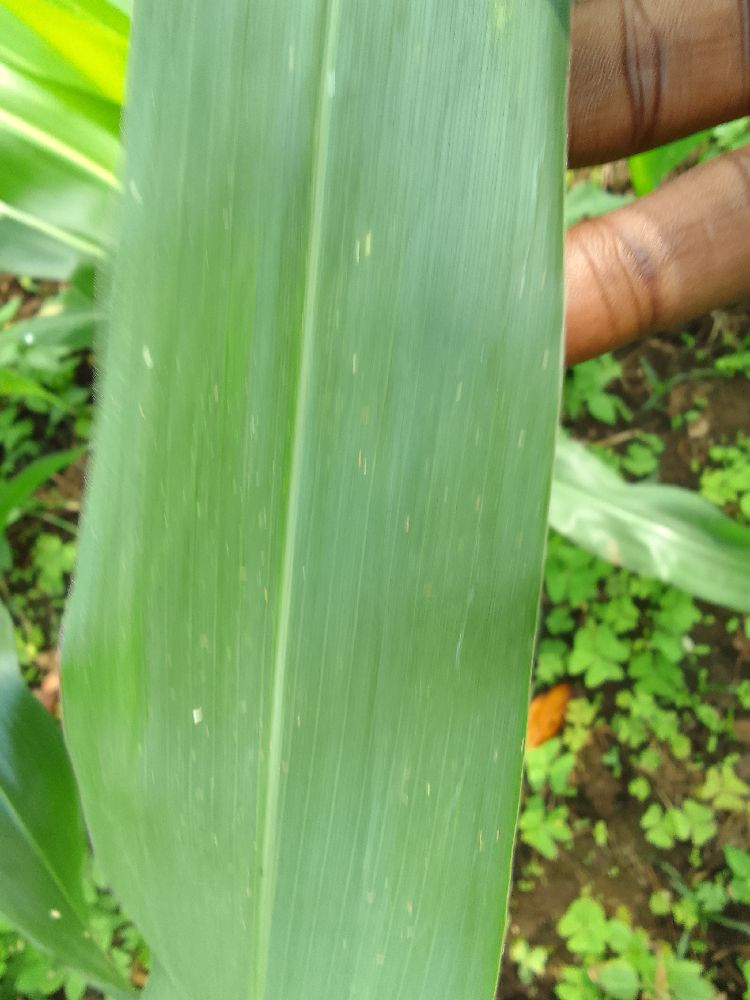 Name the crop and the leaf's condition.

maize, healthy
